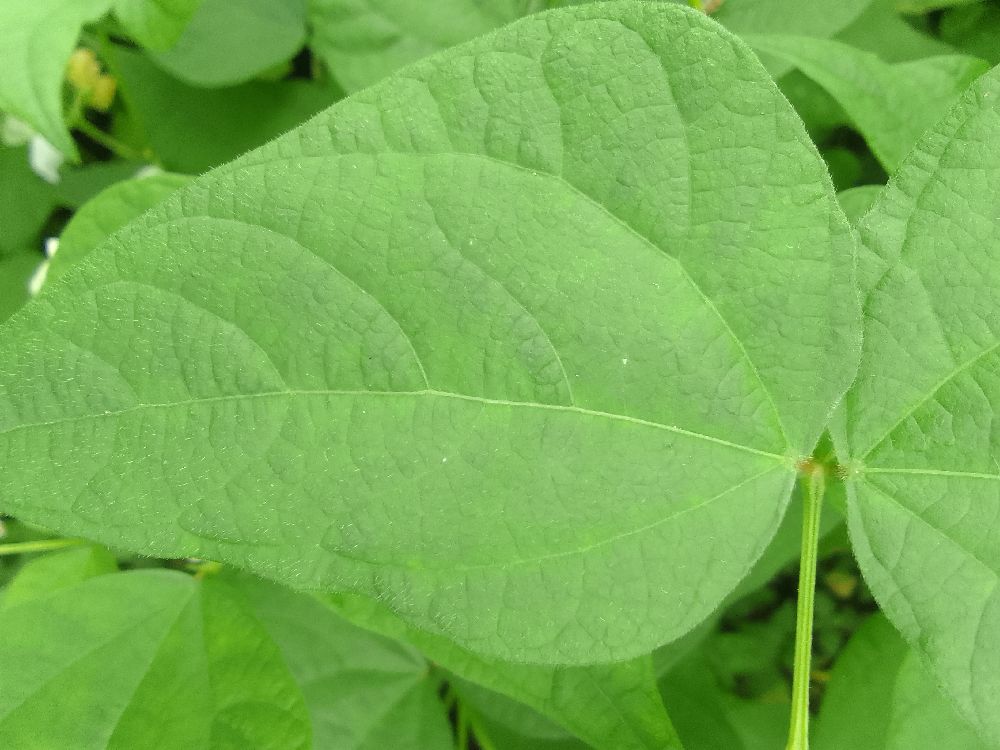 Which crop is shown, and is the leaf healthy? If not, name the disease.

common bean, healthy
